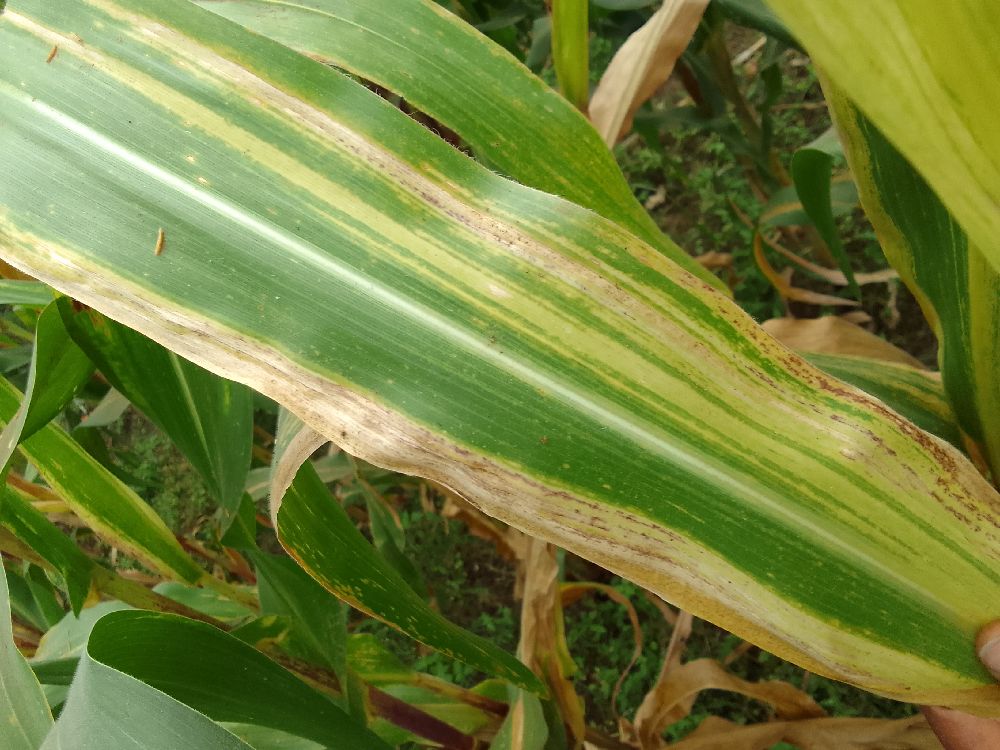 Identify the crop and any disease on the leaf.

maize, maize lethal necrosis
